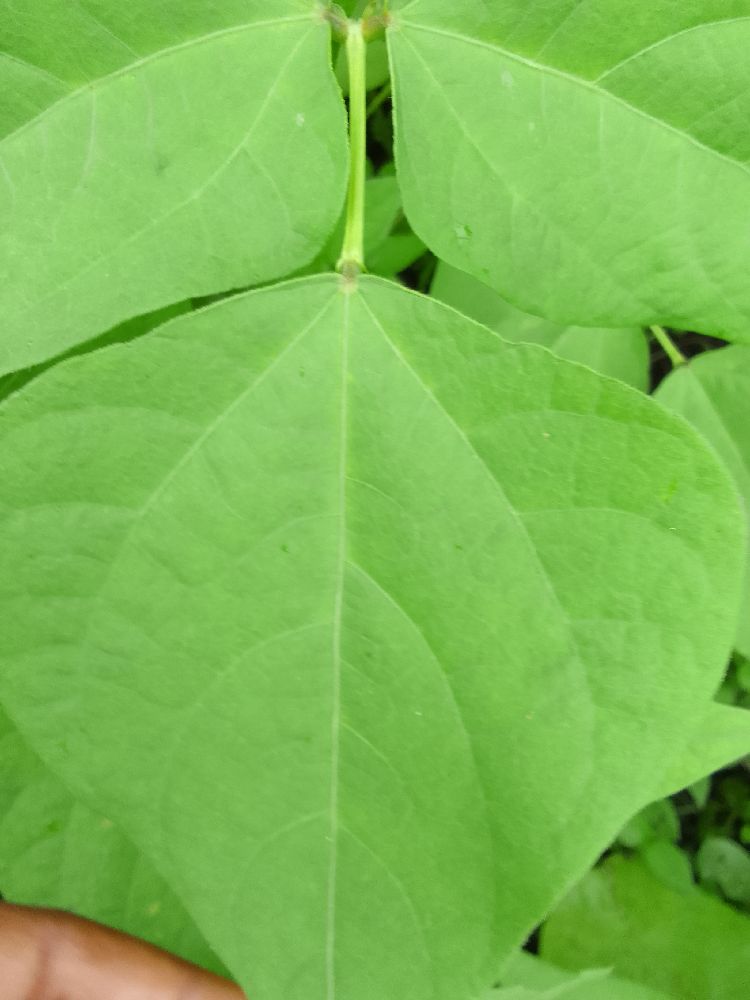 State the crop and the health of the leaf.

maize, healthy
